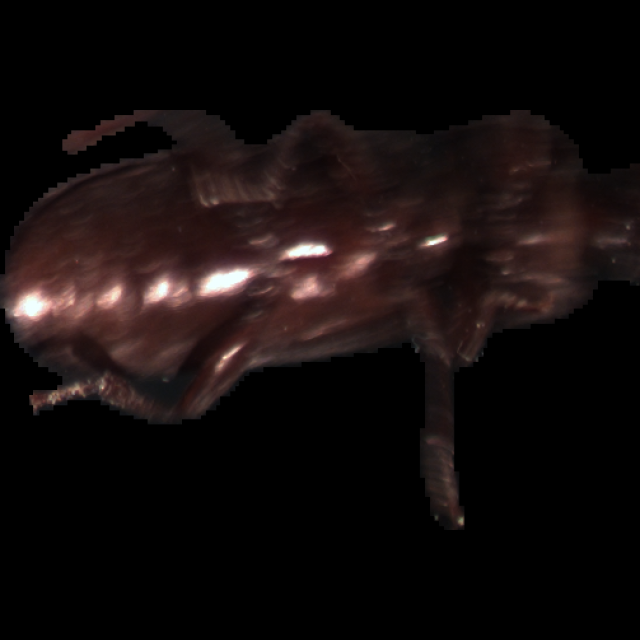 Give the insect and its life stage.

mealworm beetle
